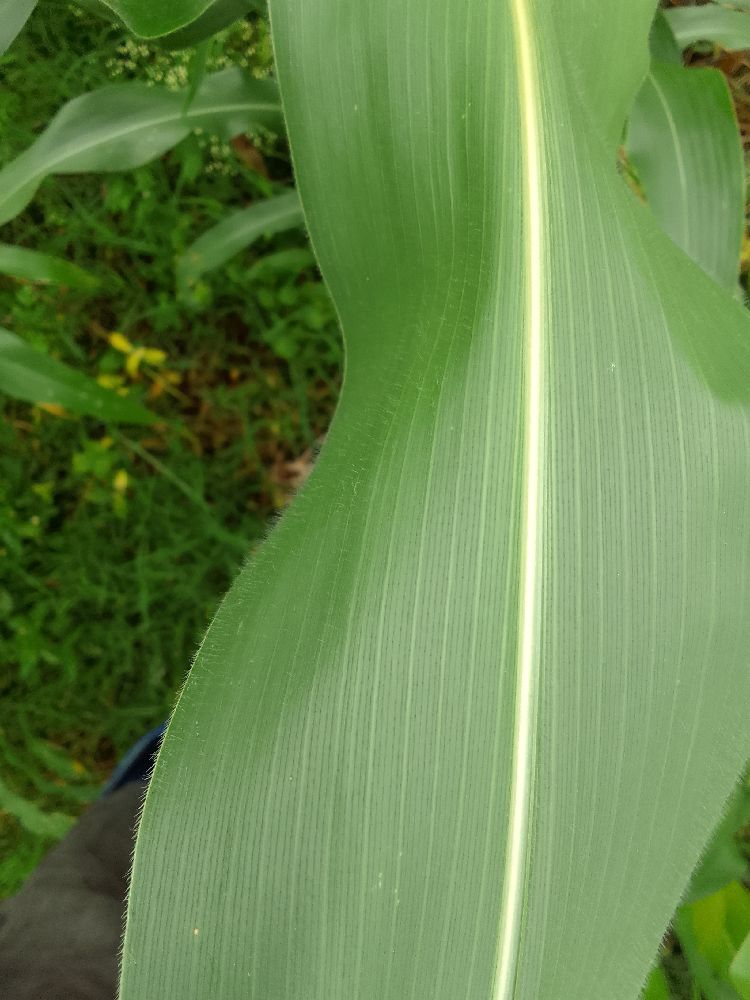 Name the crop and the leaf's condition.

maize, healthy
